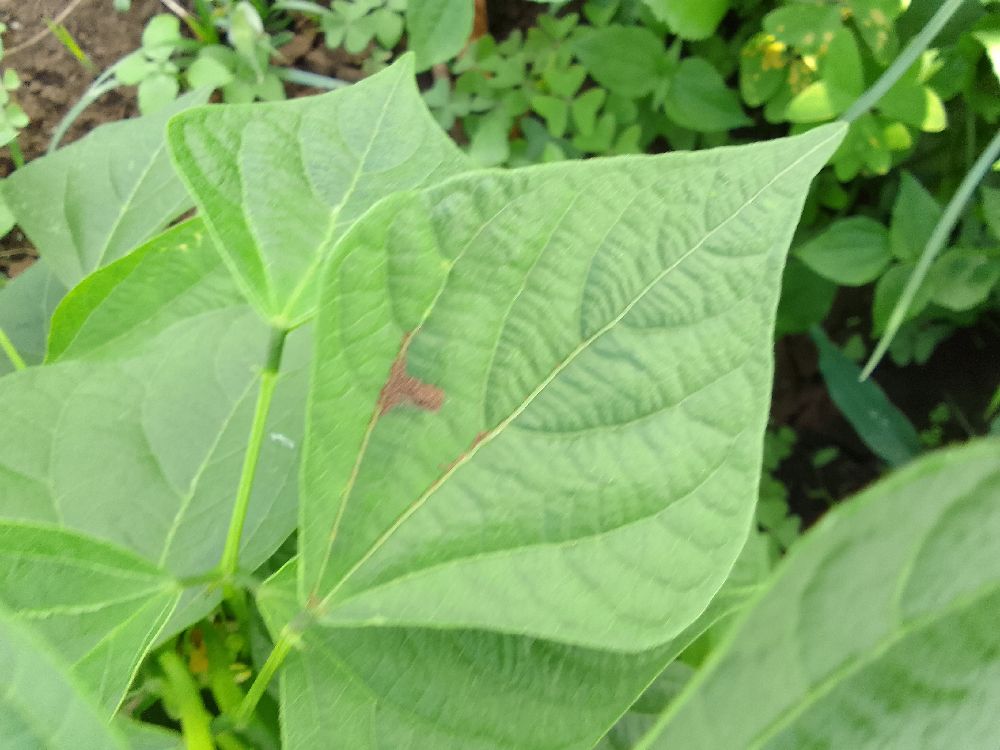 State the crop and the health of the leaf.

common bean, healthy
